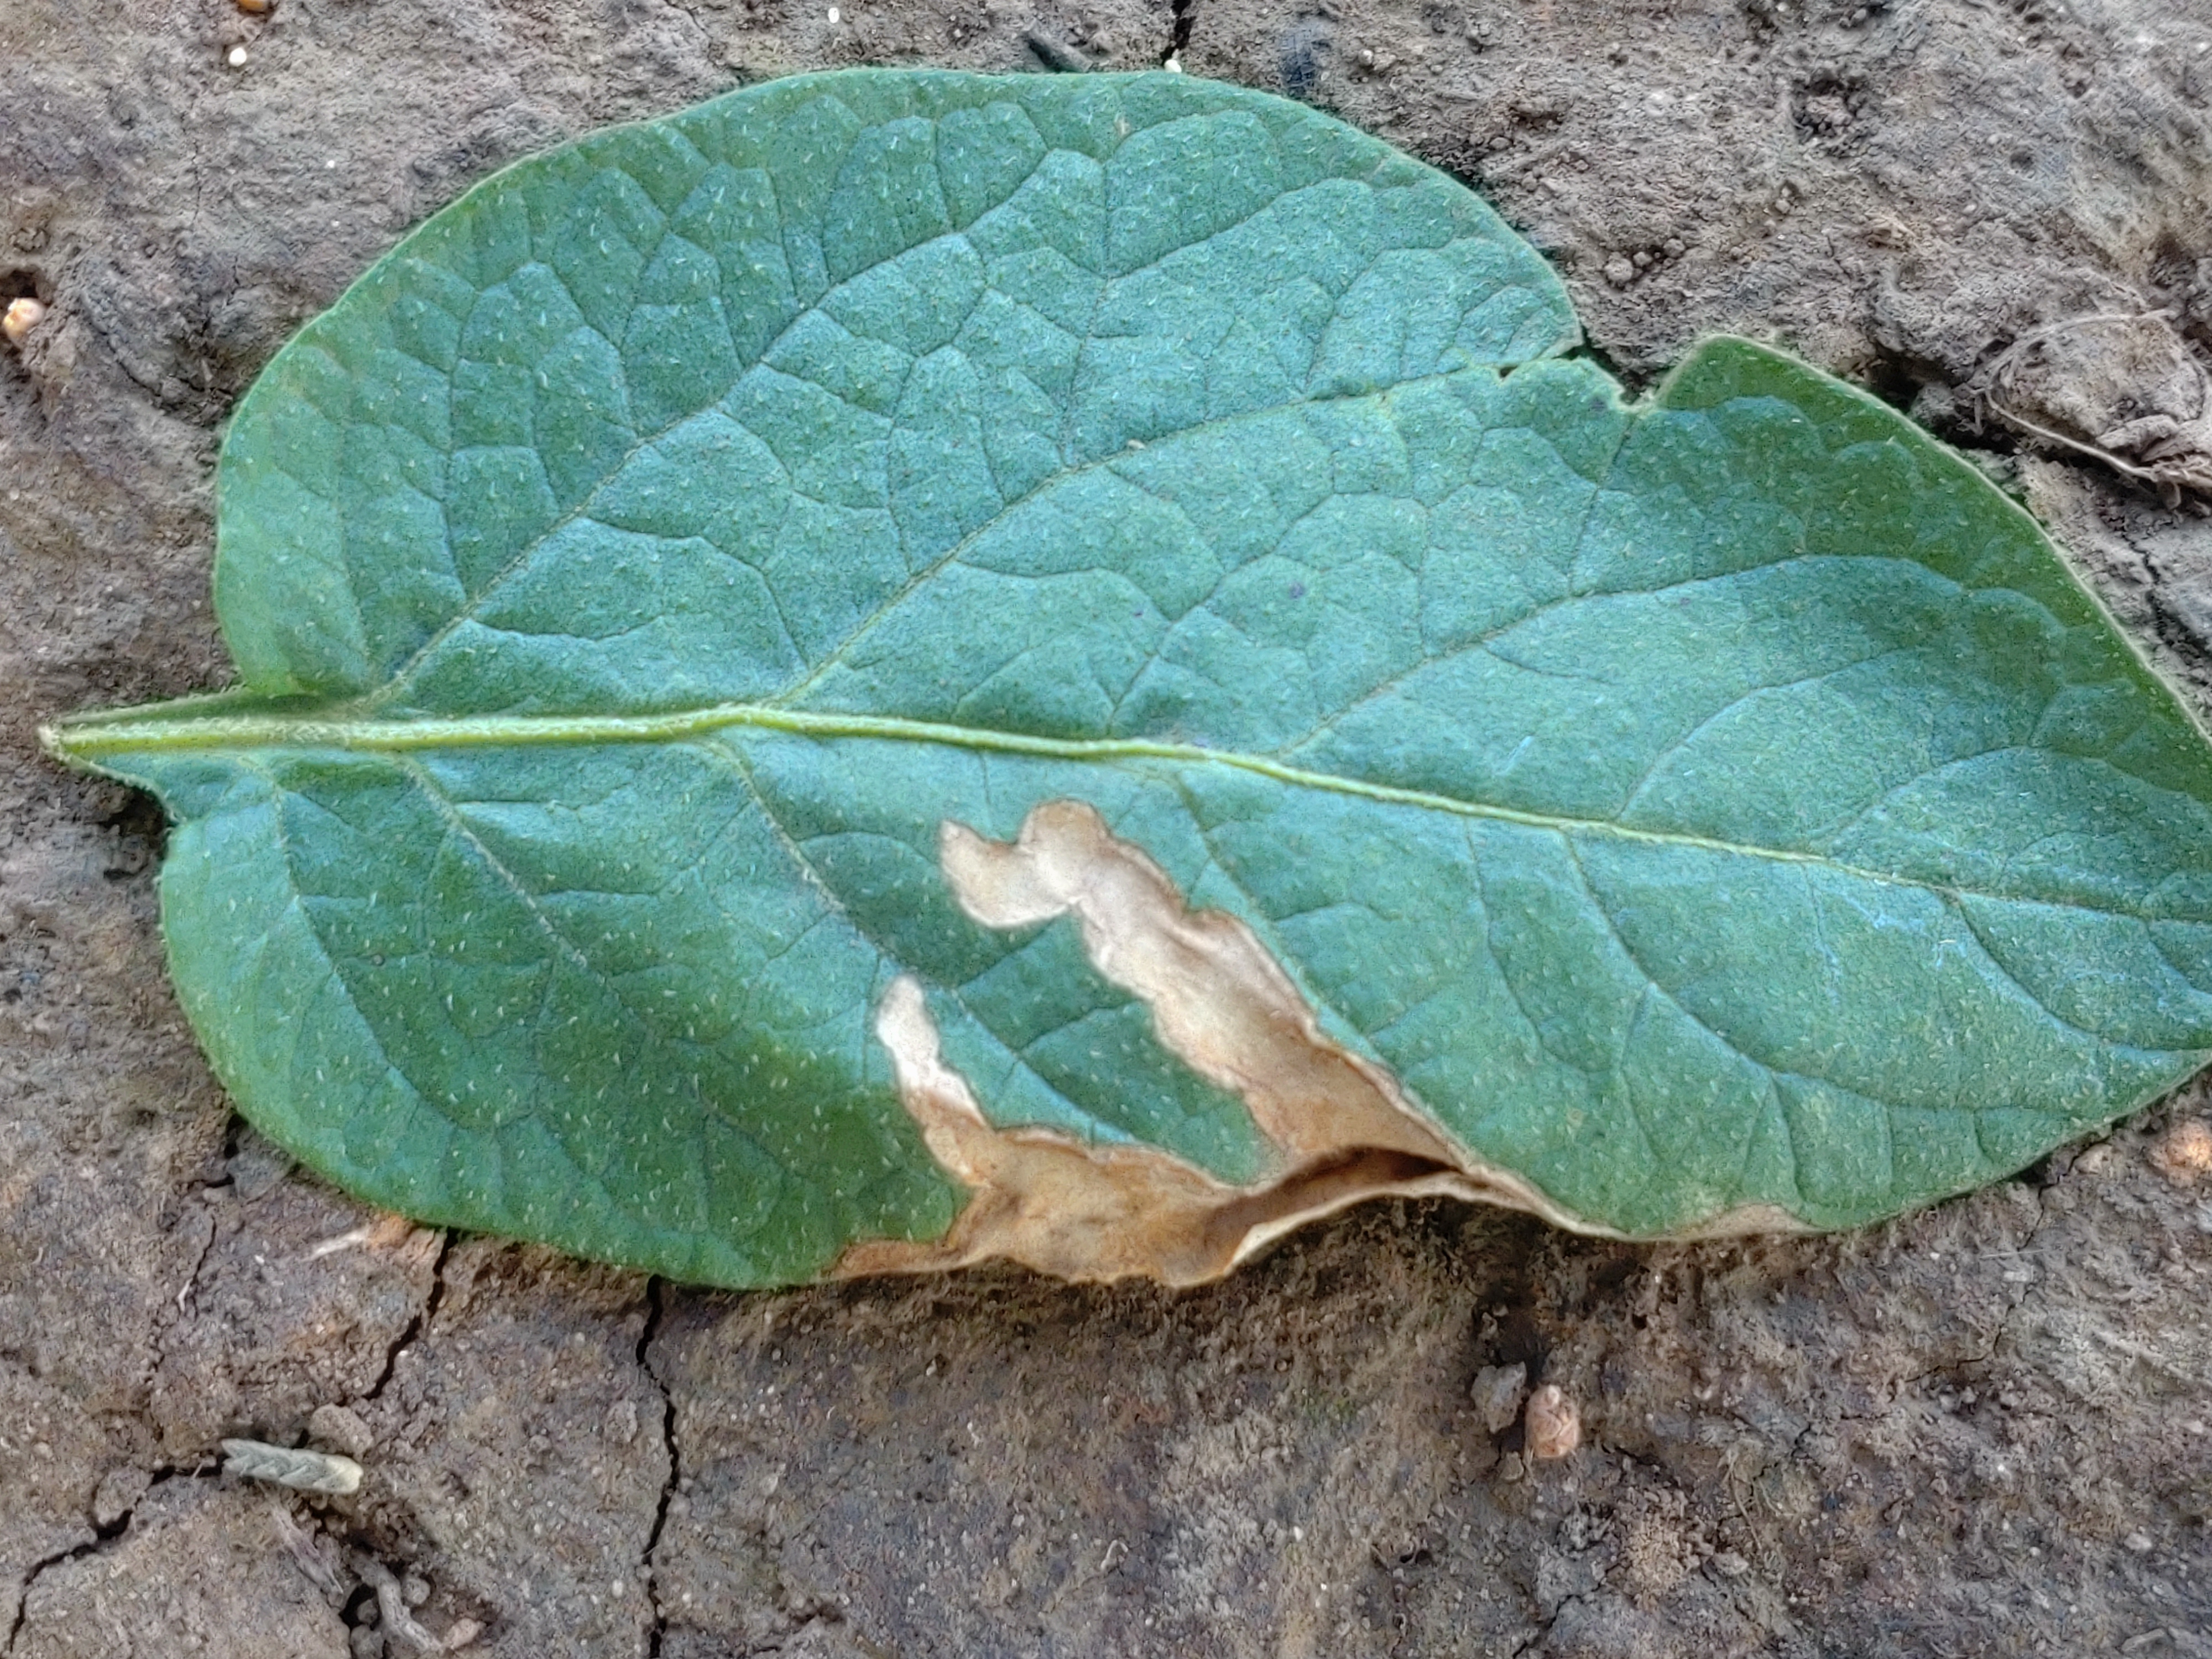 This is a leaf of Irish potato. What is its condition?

early blight
